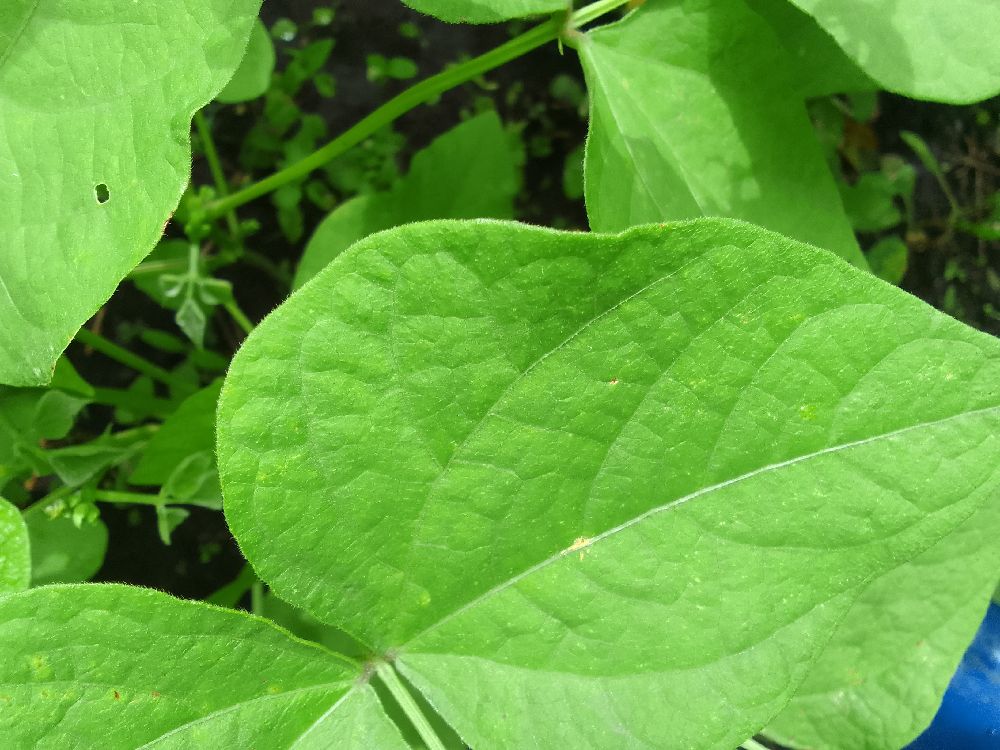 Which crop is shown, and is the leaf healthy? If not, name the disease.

common bean, healthy
